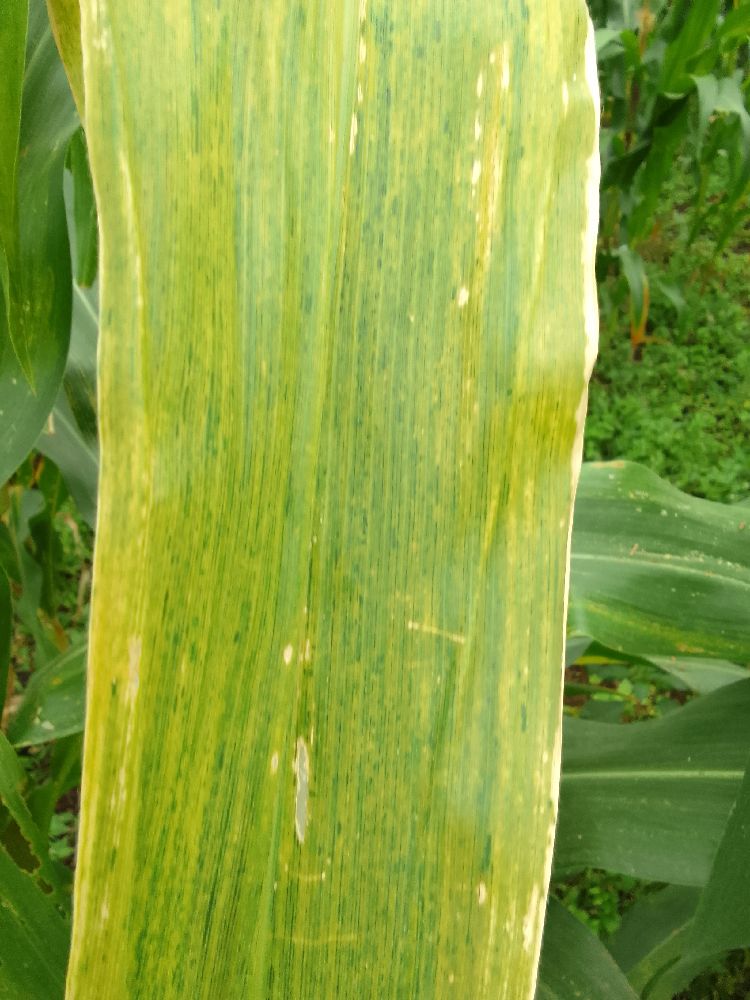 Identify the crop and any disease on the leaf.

maize, maize lethal necrosis
